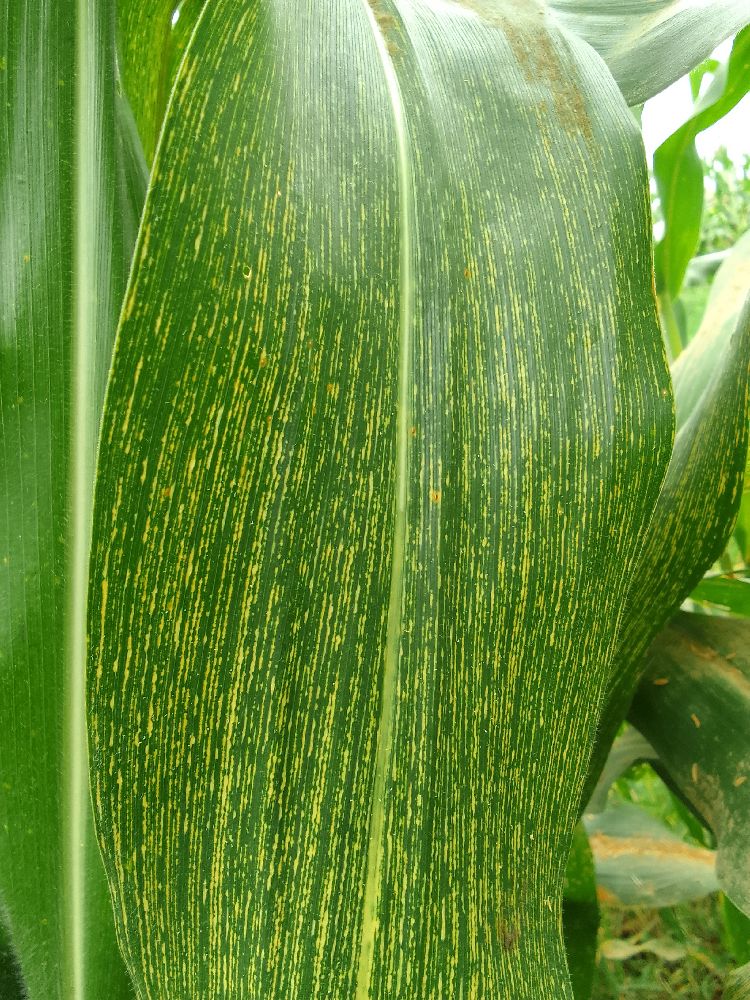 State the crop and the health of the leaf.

maize, maize streak virus
